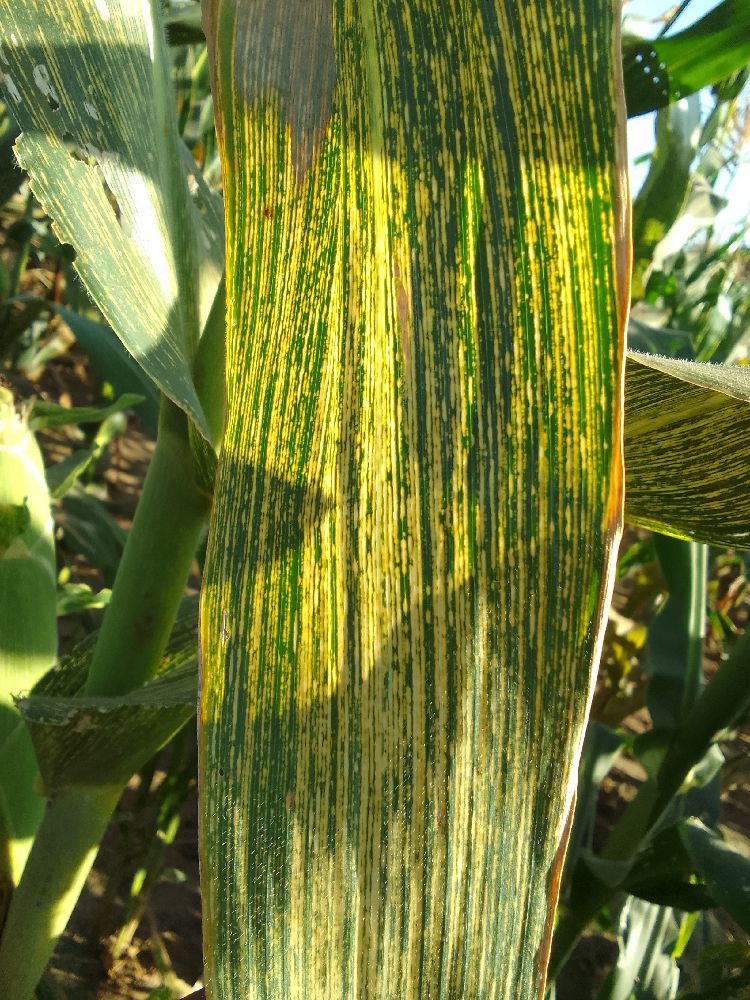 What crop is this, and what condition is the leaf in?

maize, maize streak virus
